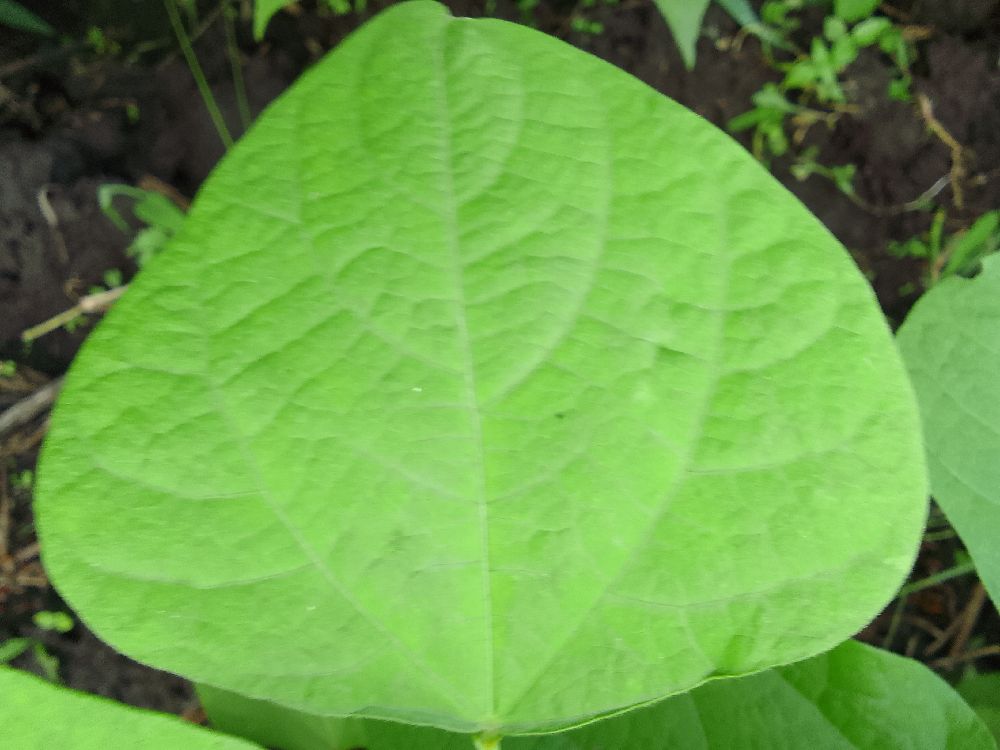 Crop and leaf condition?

common bean, healthy
